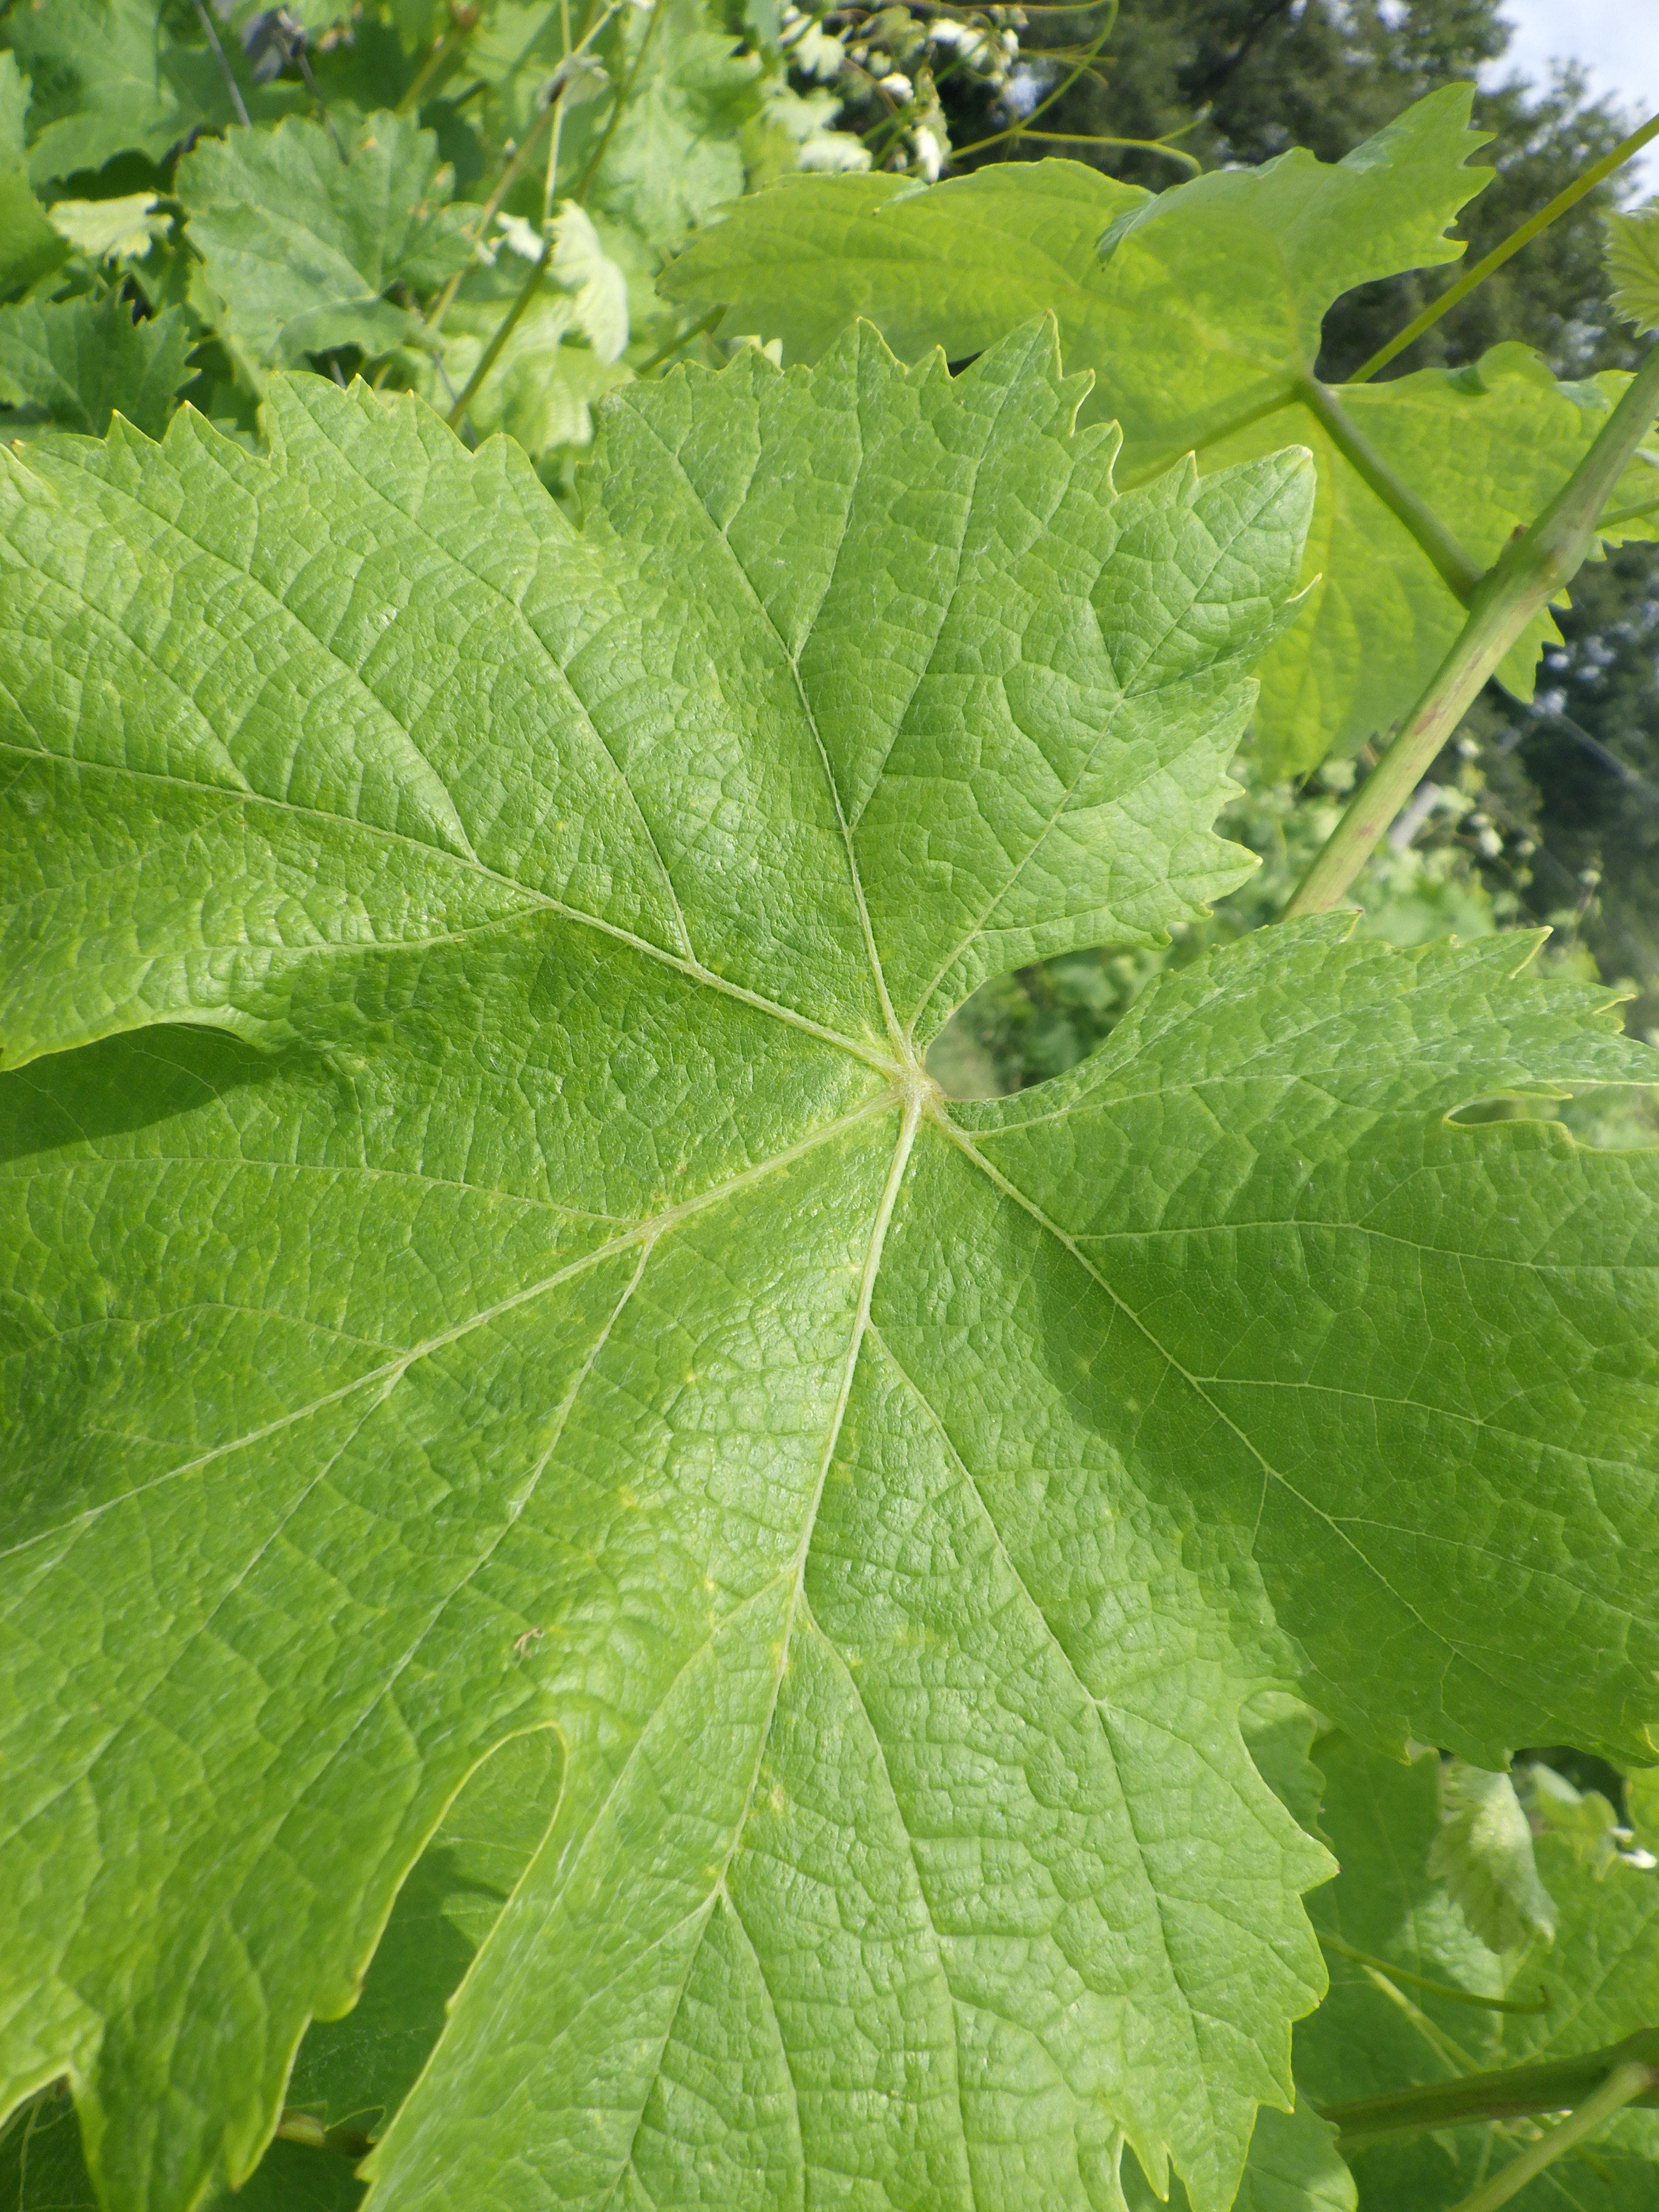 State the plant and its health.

grapevine, mites
